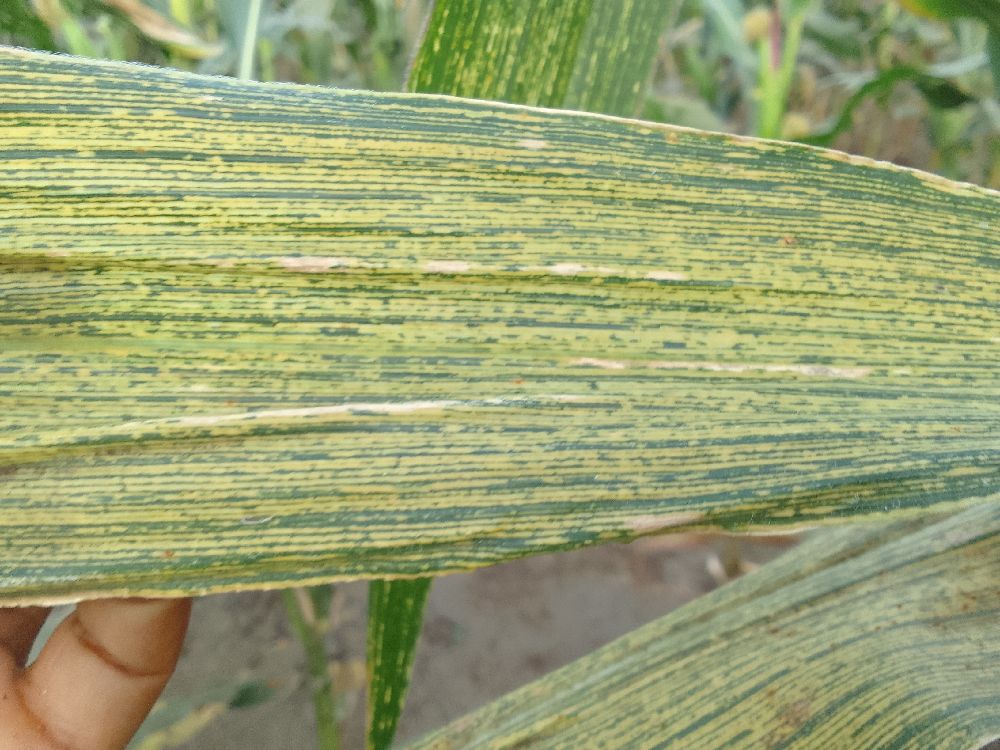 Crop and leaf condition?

maize, maize streak virus
